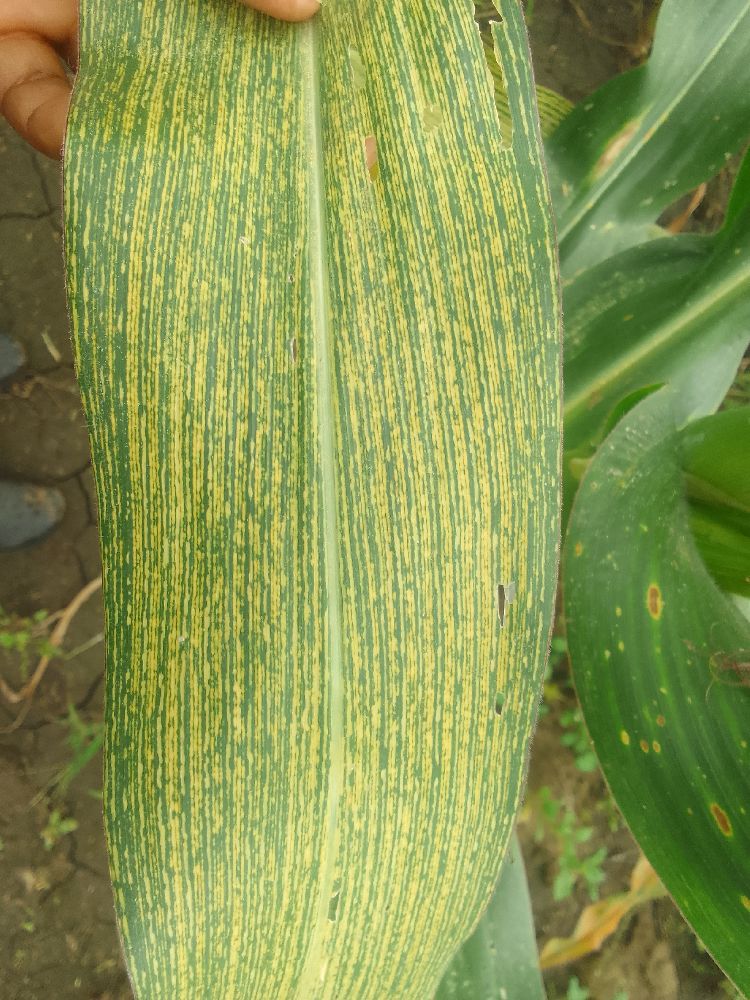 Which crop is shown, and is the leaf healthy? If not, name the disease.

maize, maize streak virus
